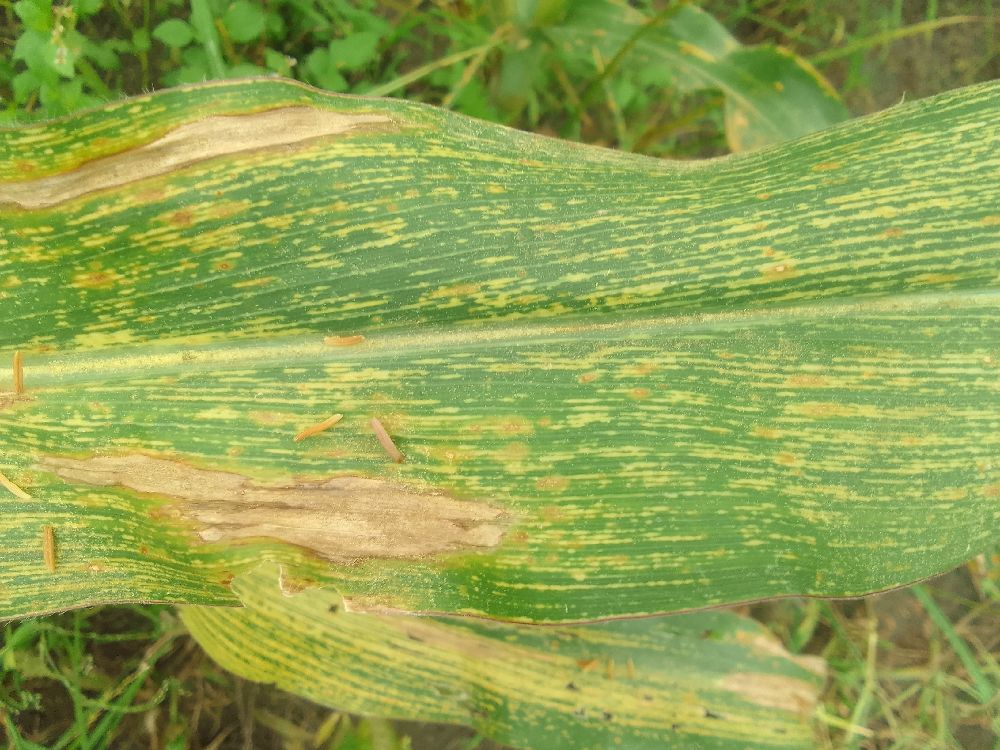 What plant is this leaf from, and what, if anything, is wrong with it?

maize, maize streak virus
